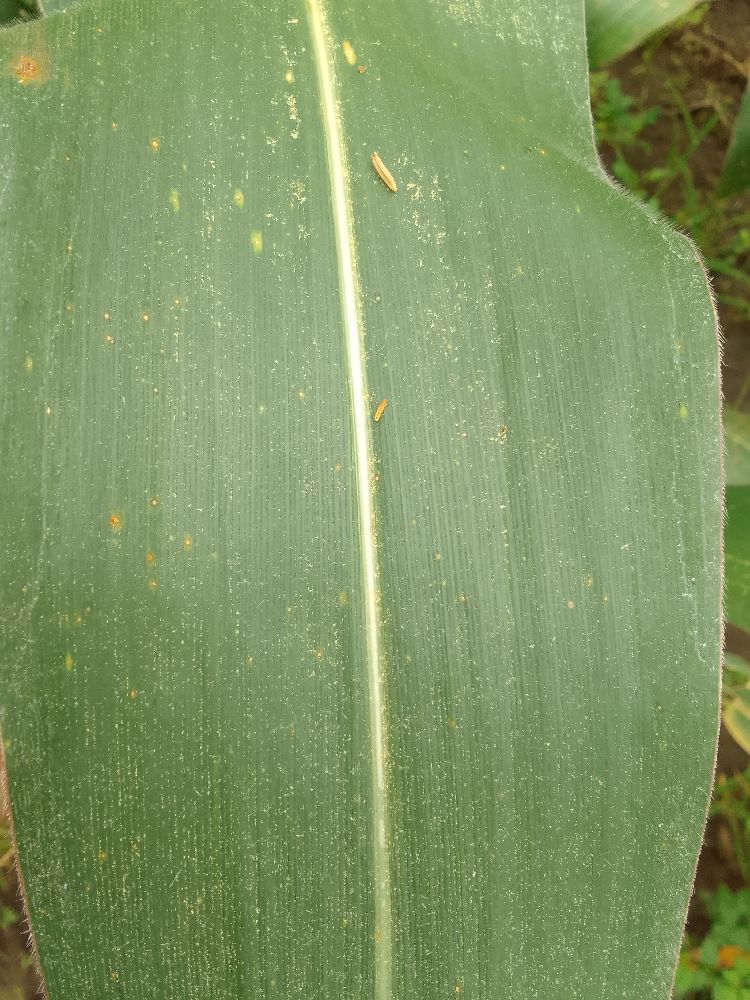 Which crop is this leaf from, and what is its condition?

maize, healthy
